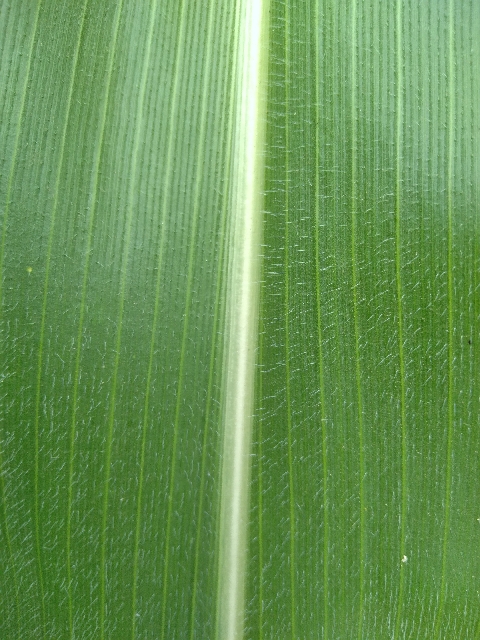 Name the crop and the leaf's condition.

maize, healthy
